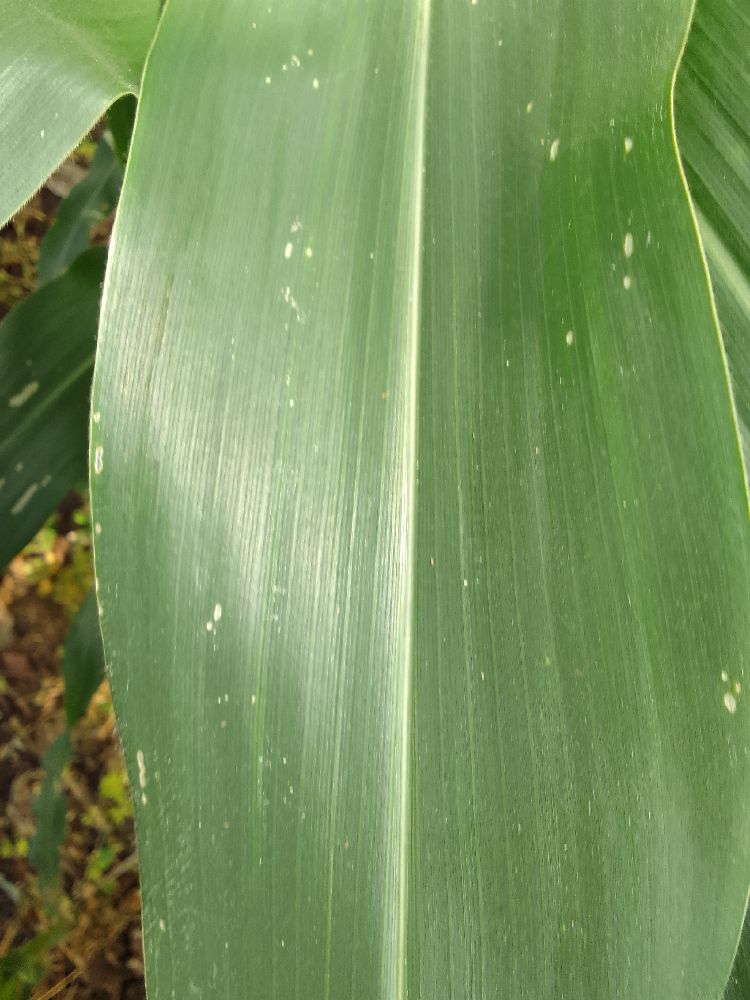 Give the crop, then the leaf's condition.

maize, healthy
